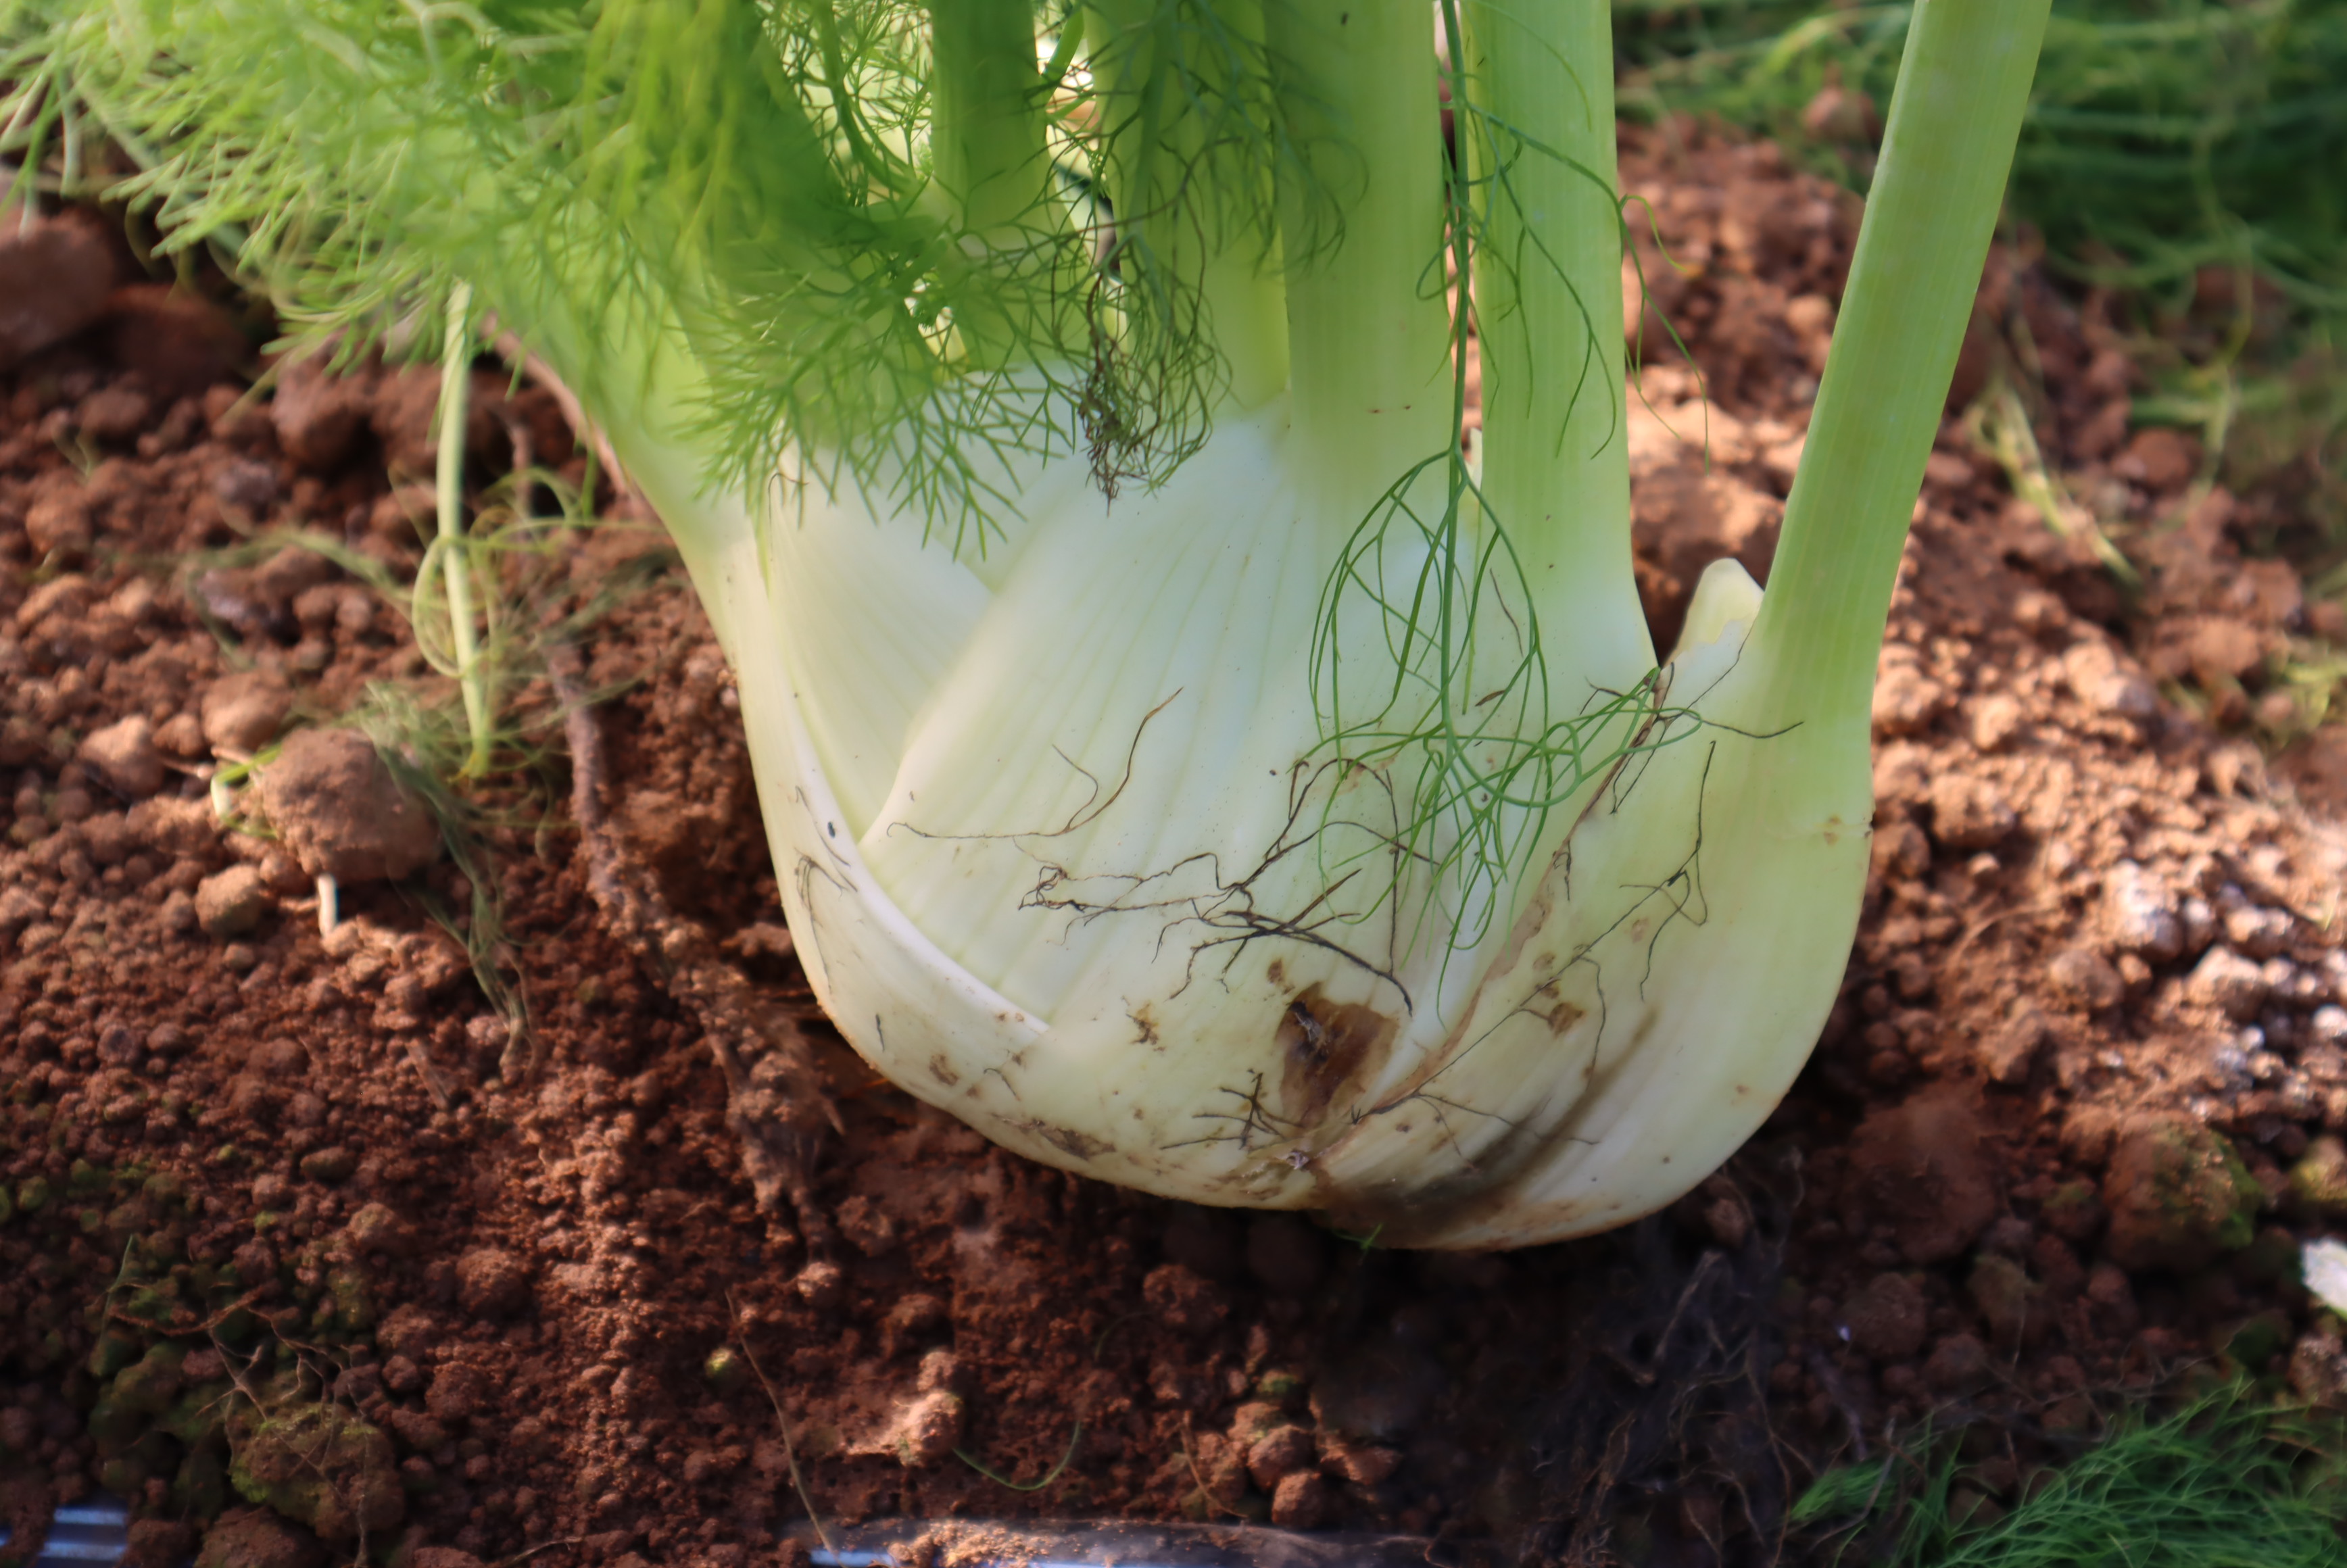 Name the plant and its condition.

fennel, sclerotinia
